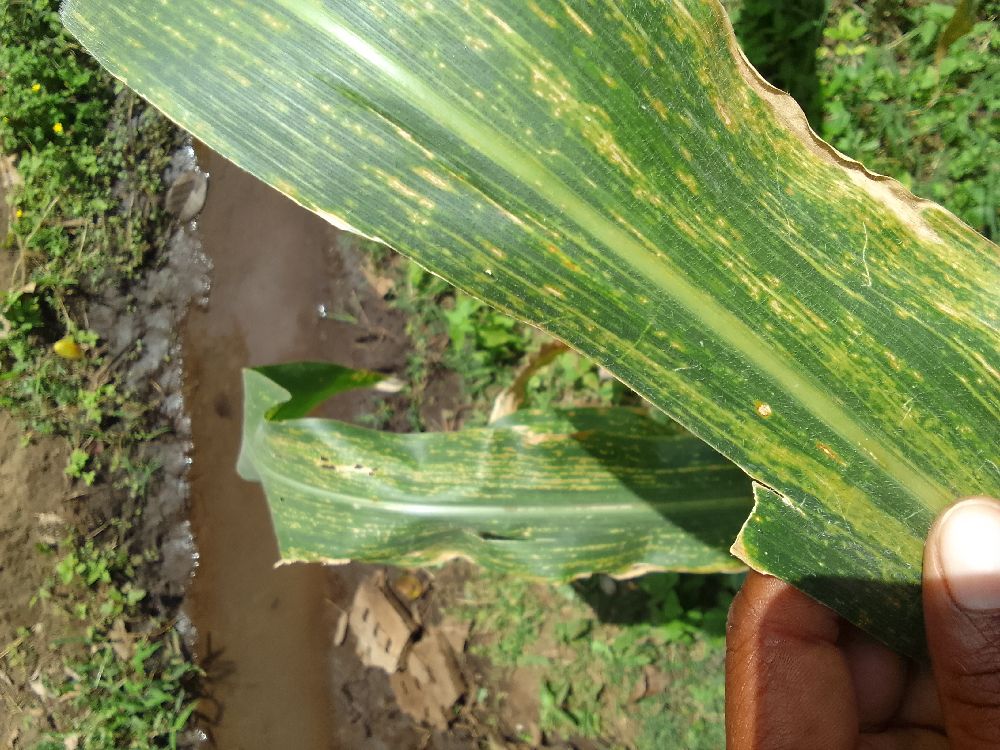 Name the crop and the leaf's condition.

maize, maize lethal necrosis
